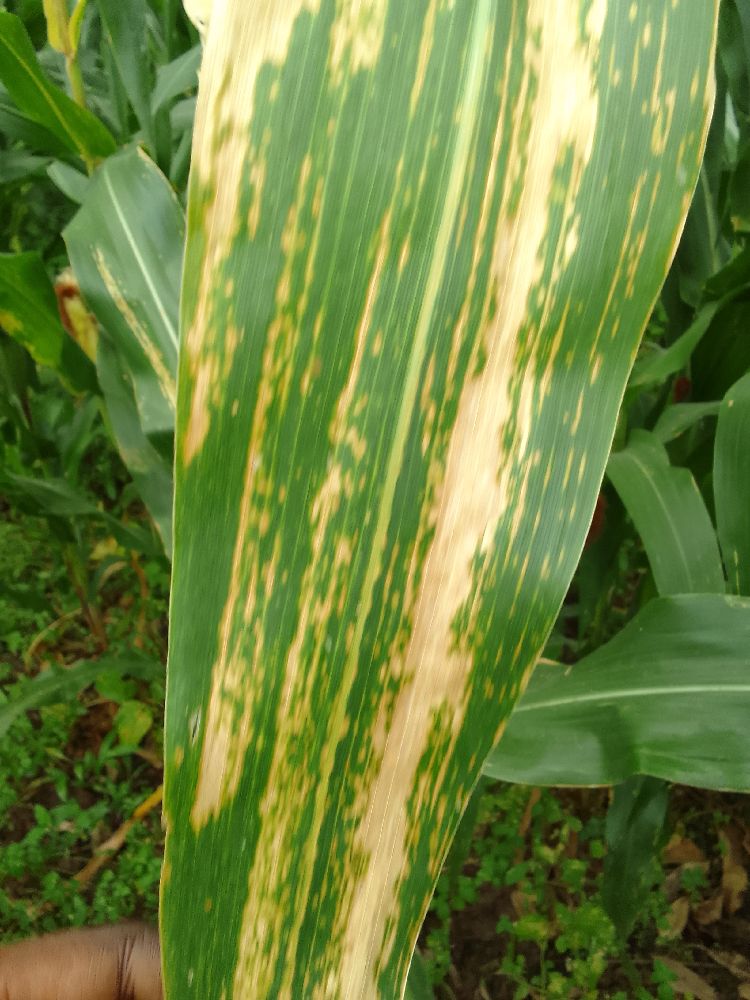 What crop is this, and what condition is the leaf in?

maize, maize lethal necrosis
